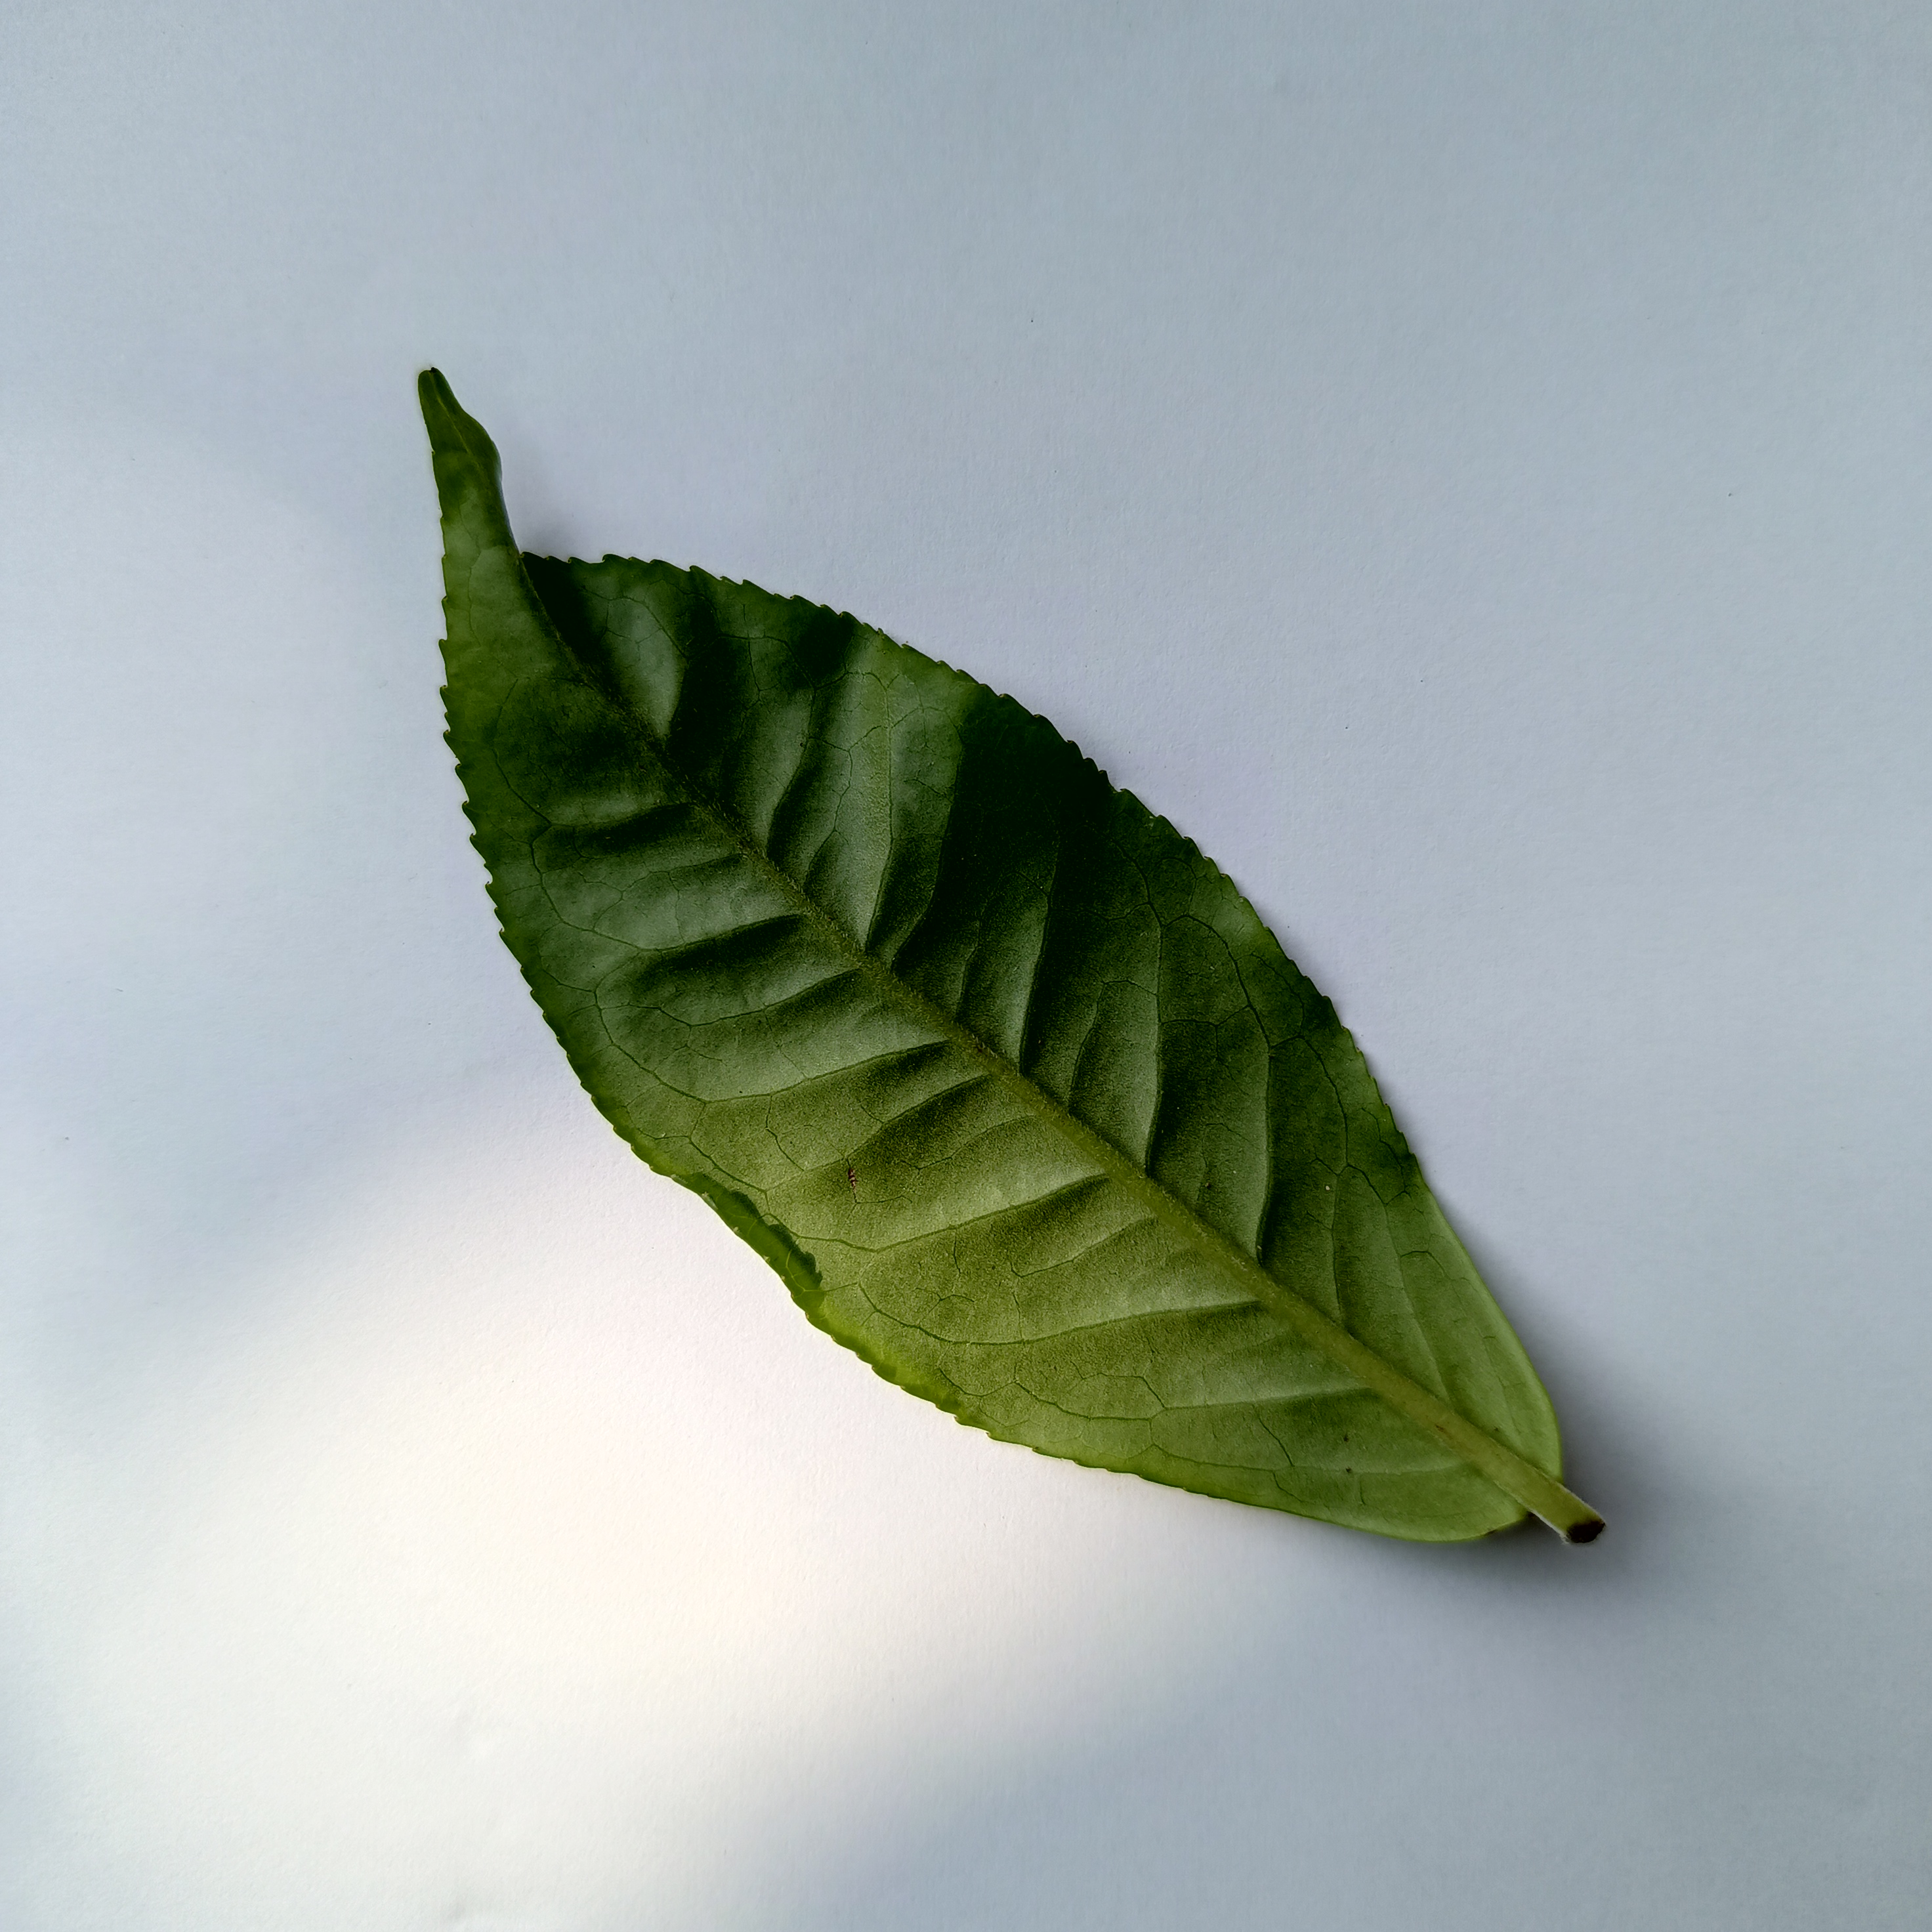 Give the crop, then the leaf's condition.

tea, healthy
